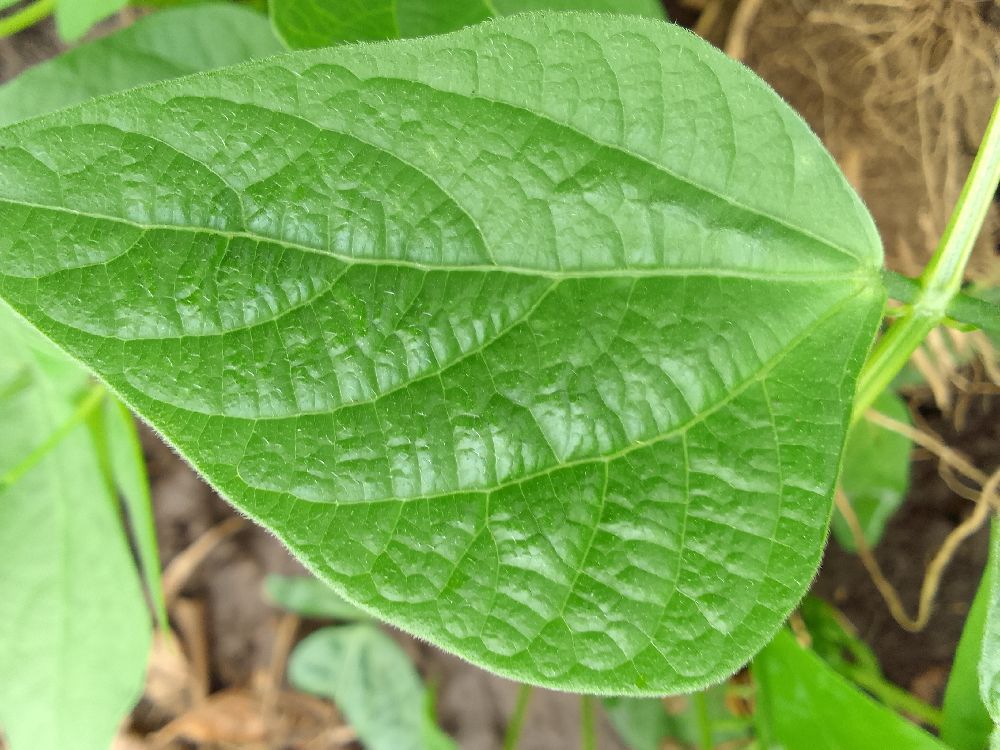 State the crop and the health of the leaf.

common bean, healthy
